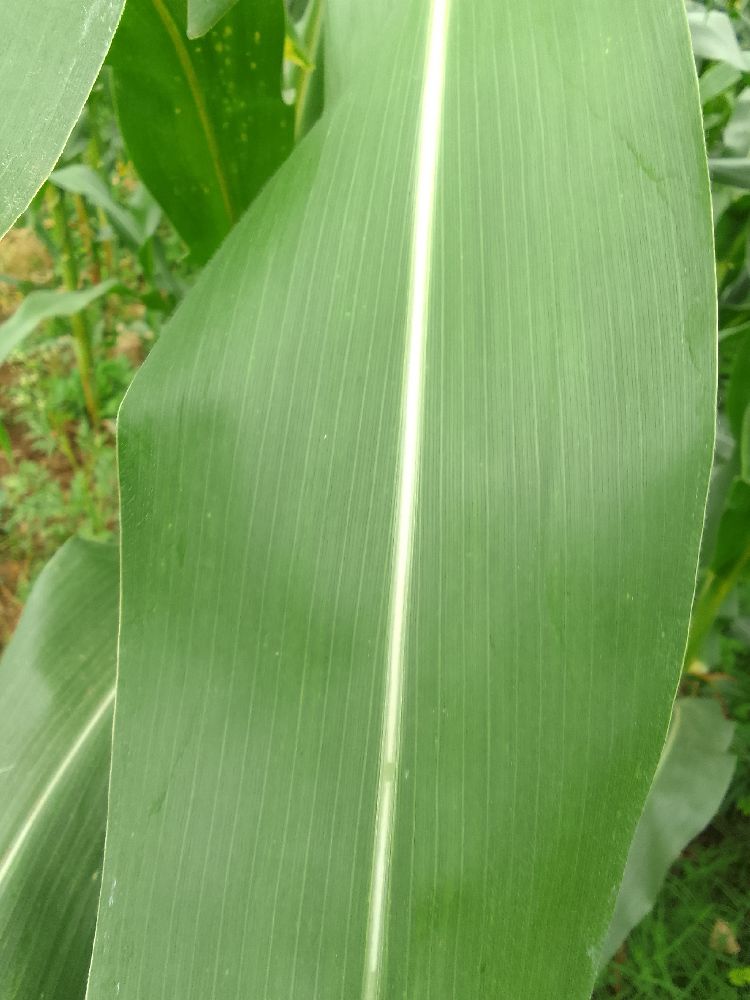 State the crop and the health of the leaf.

maize, healthy
